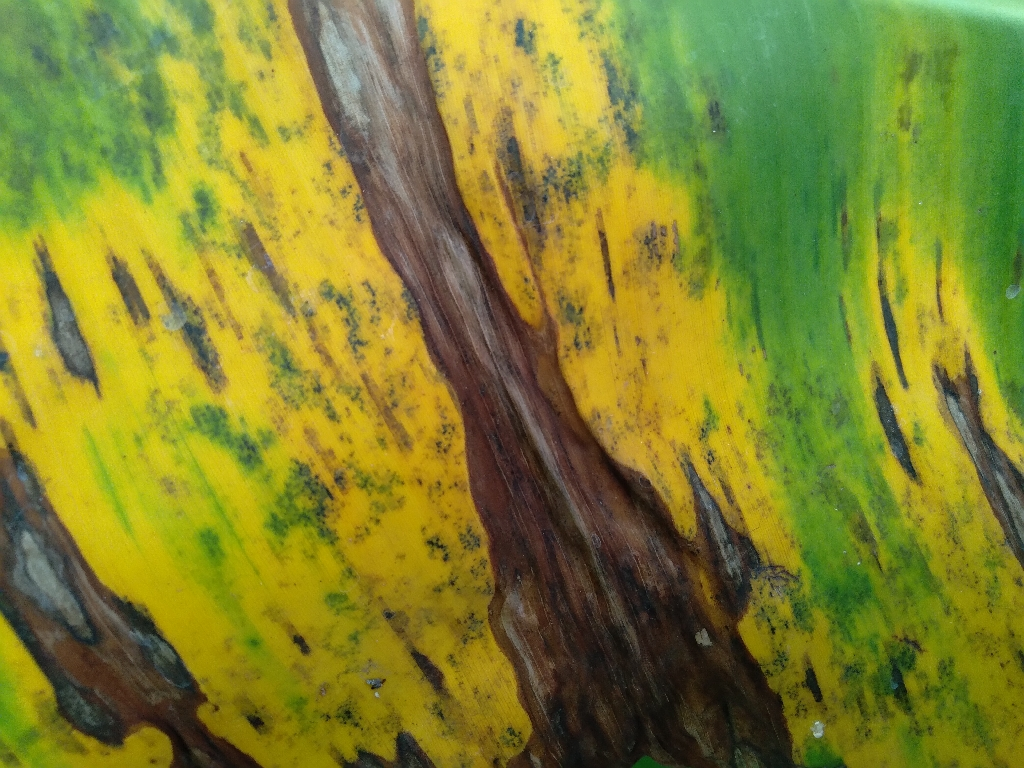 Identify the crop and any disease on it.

banana, black sigatoka
